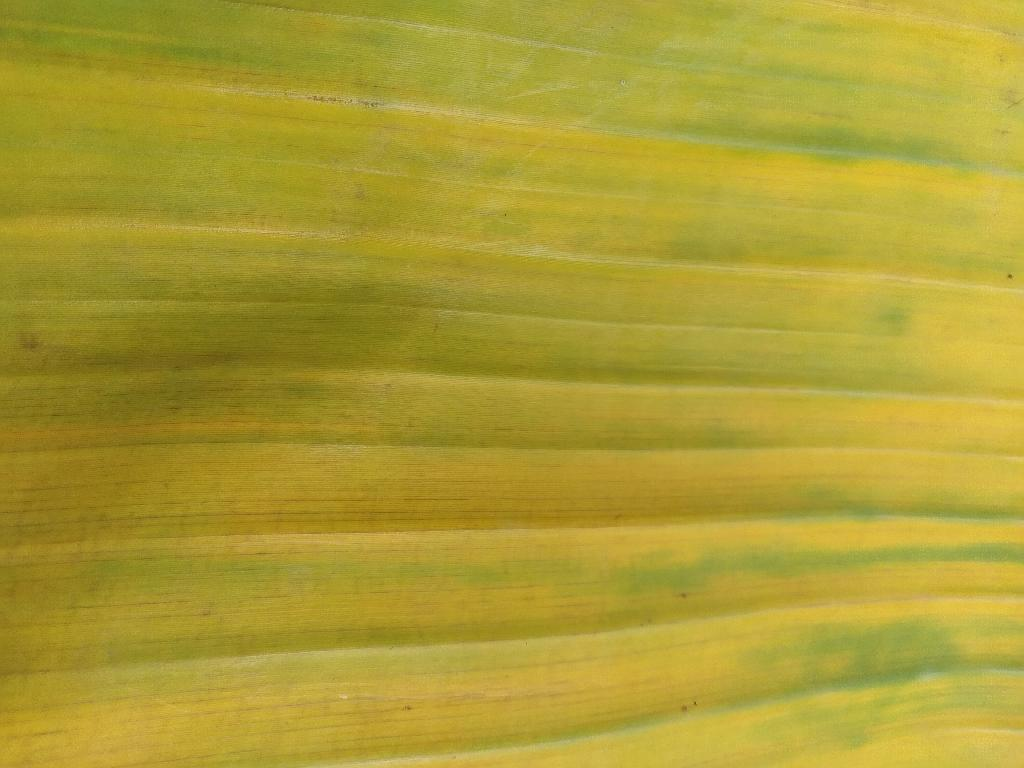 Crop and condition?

banana, fusarium wilt race 1
